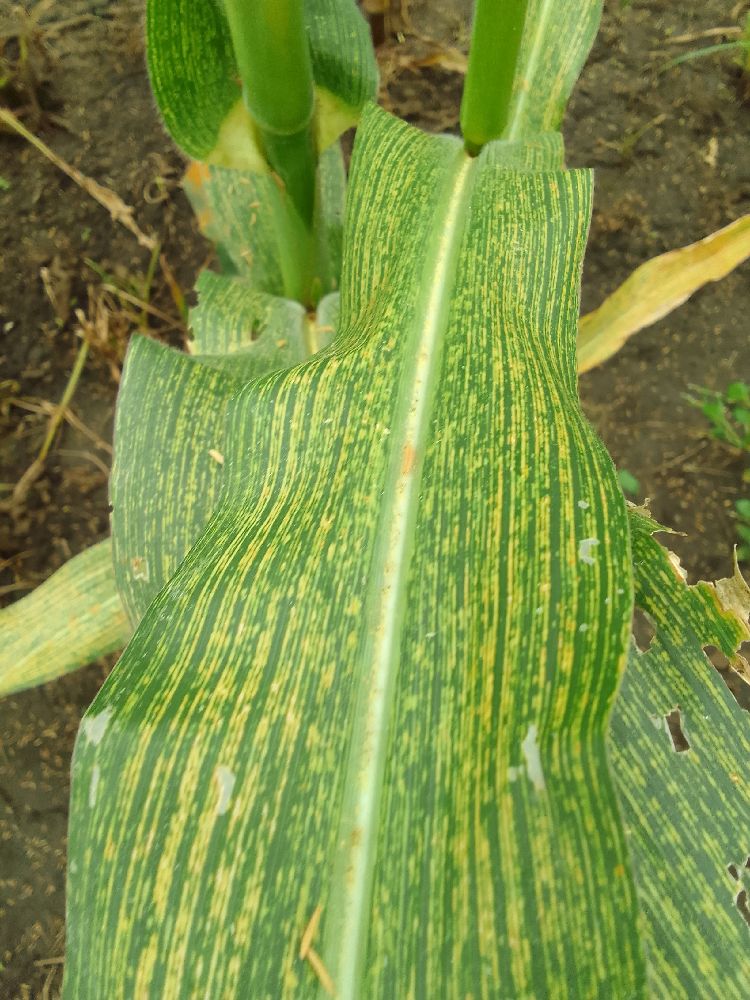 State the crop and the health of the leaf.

maize, maize streak virus
